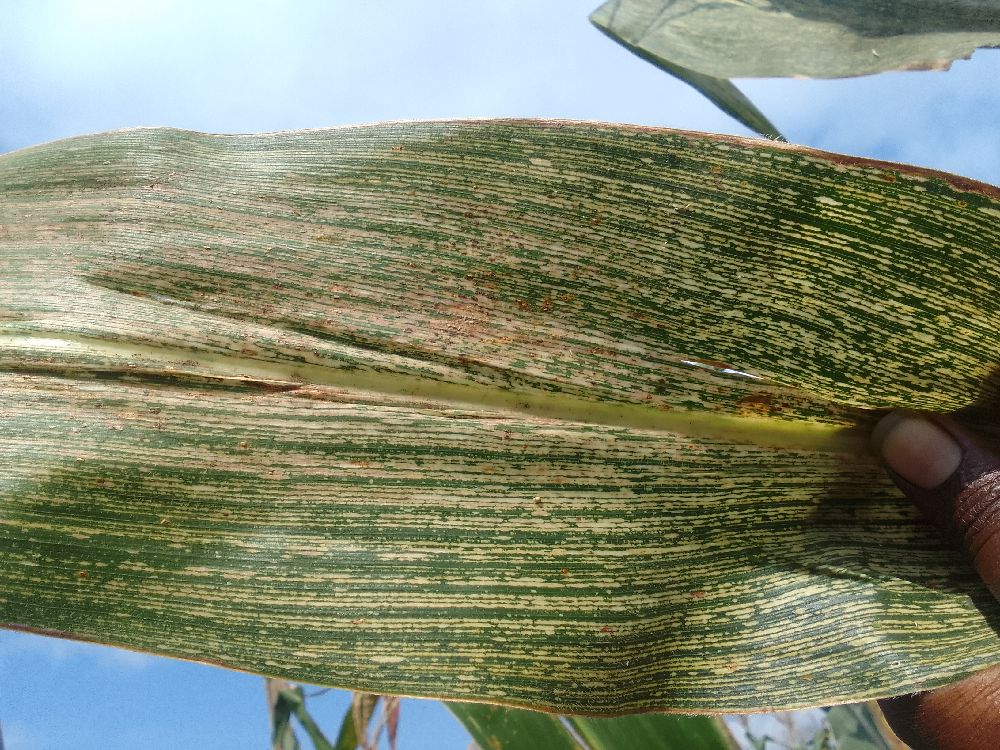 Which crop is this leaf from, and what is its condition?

maize, maize streak virus
